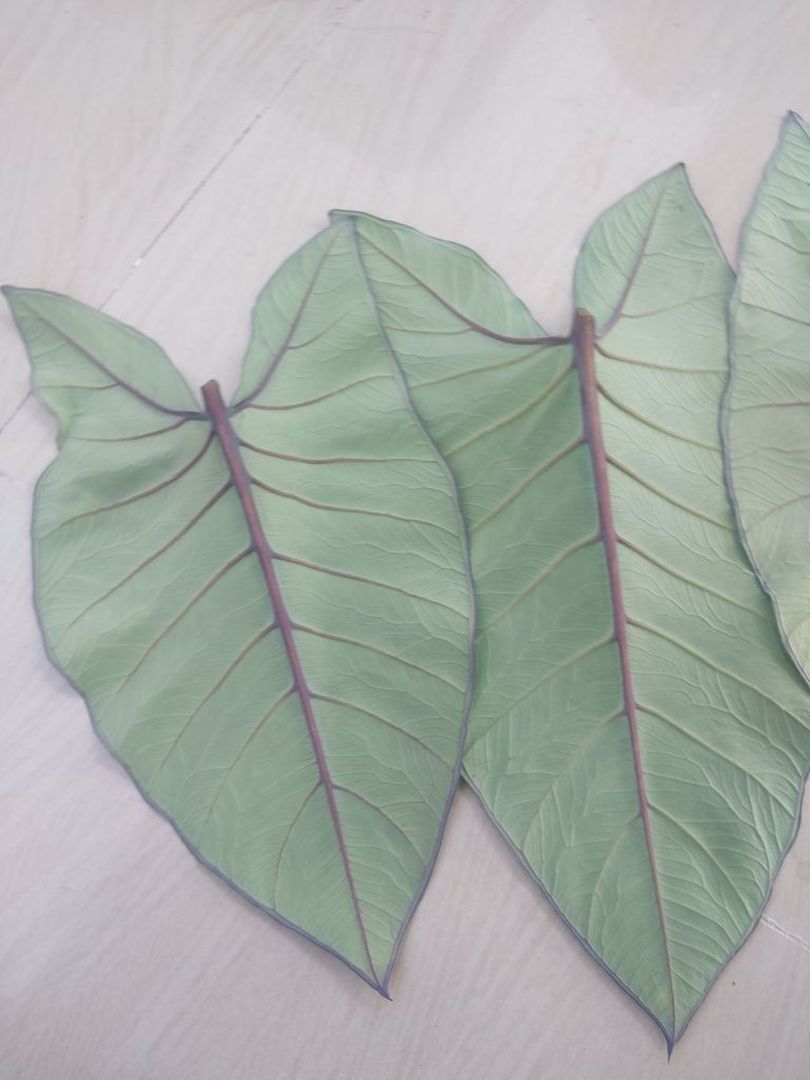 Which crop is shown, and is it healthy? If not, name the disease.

taro, healthy
